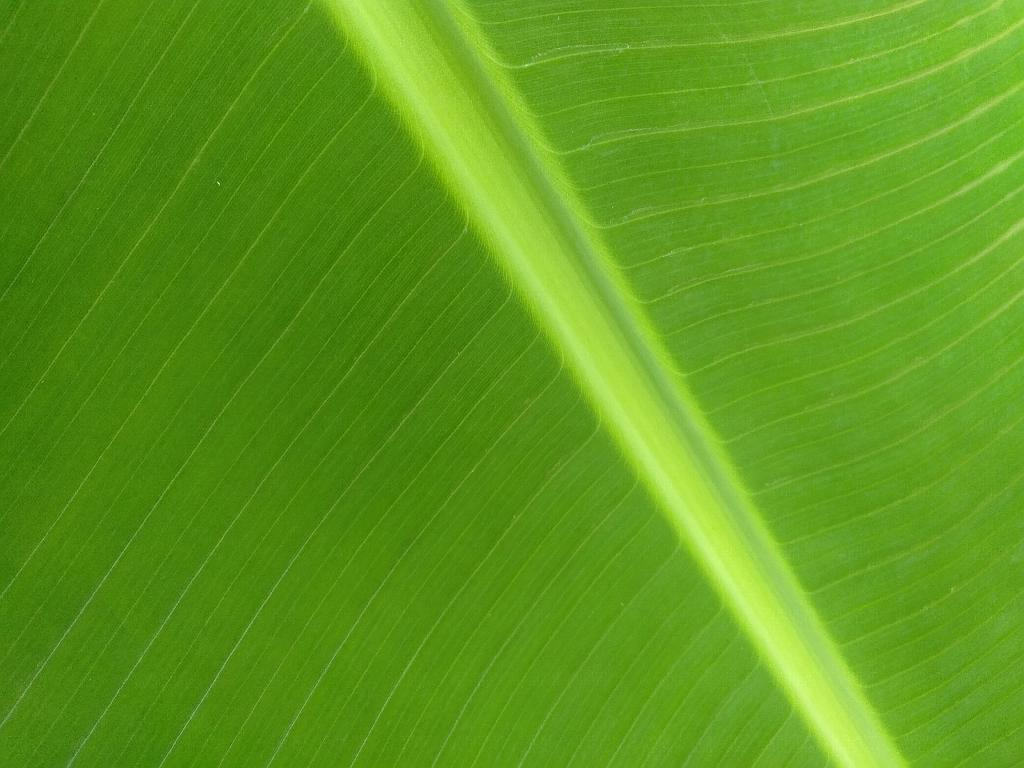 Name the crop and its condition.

banana, healthy
